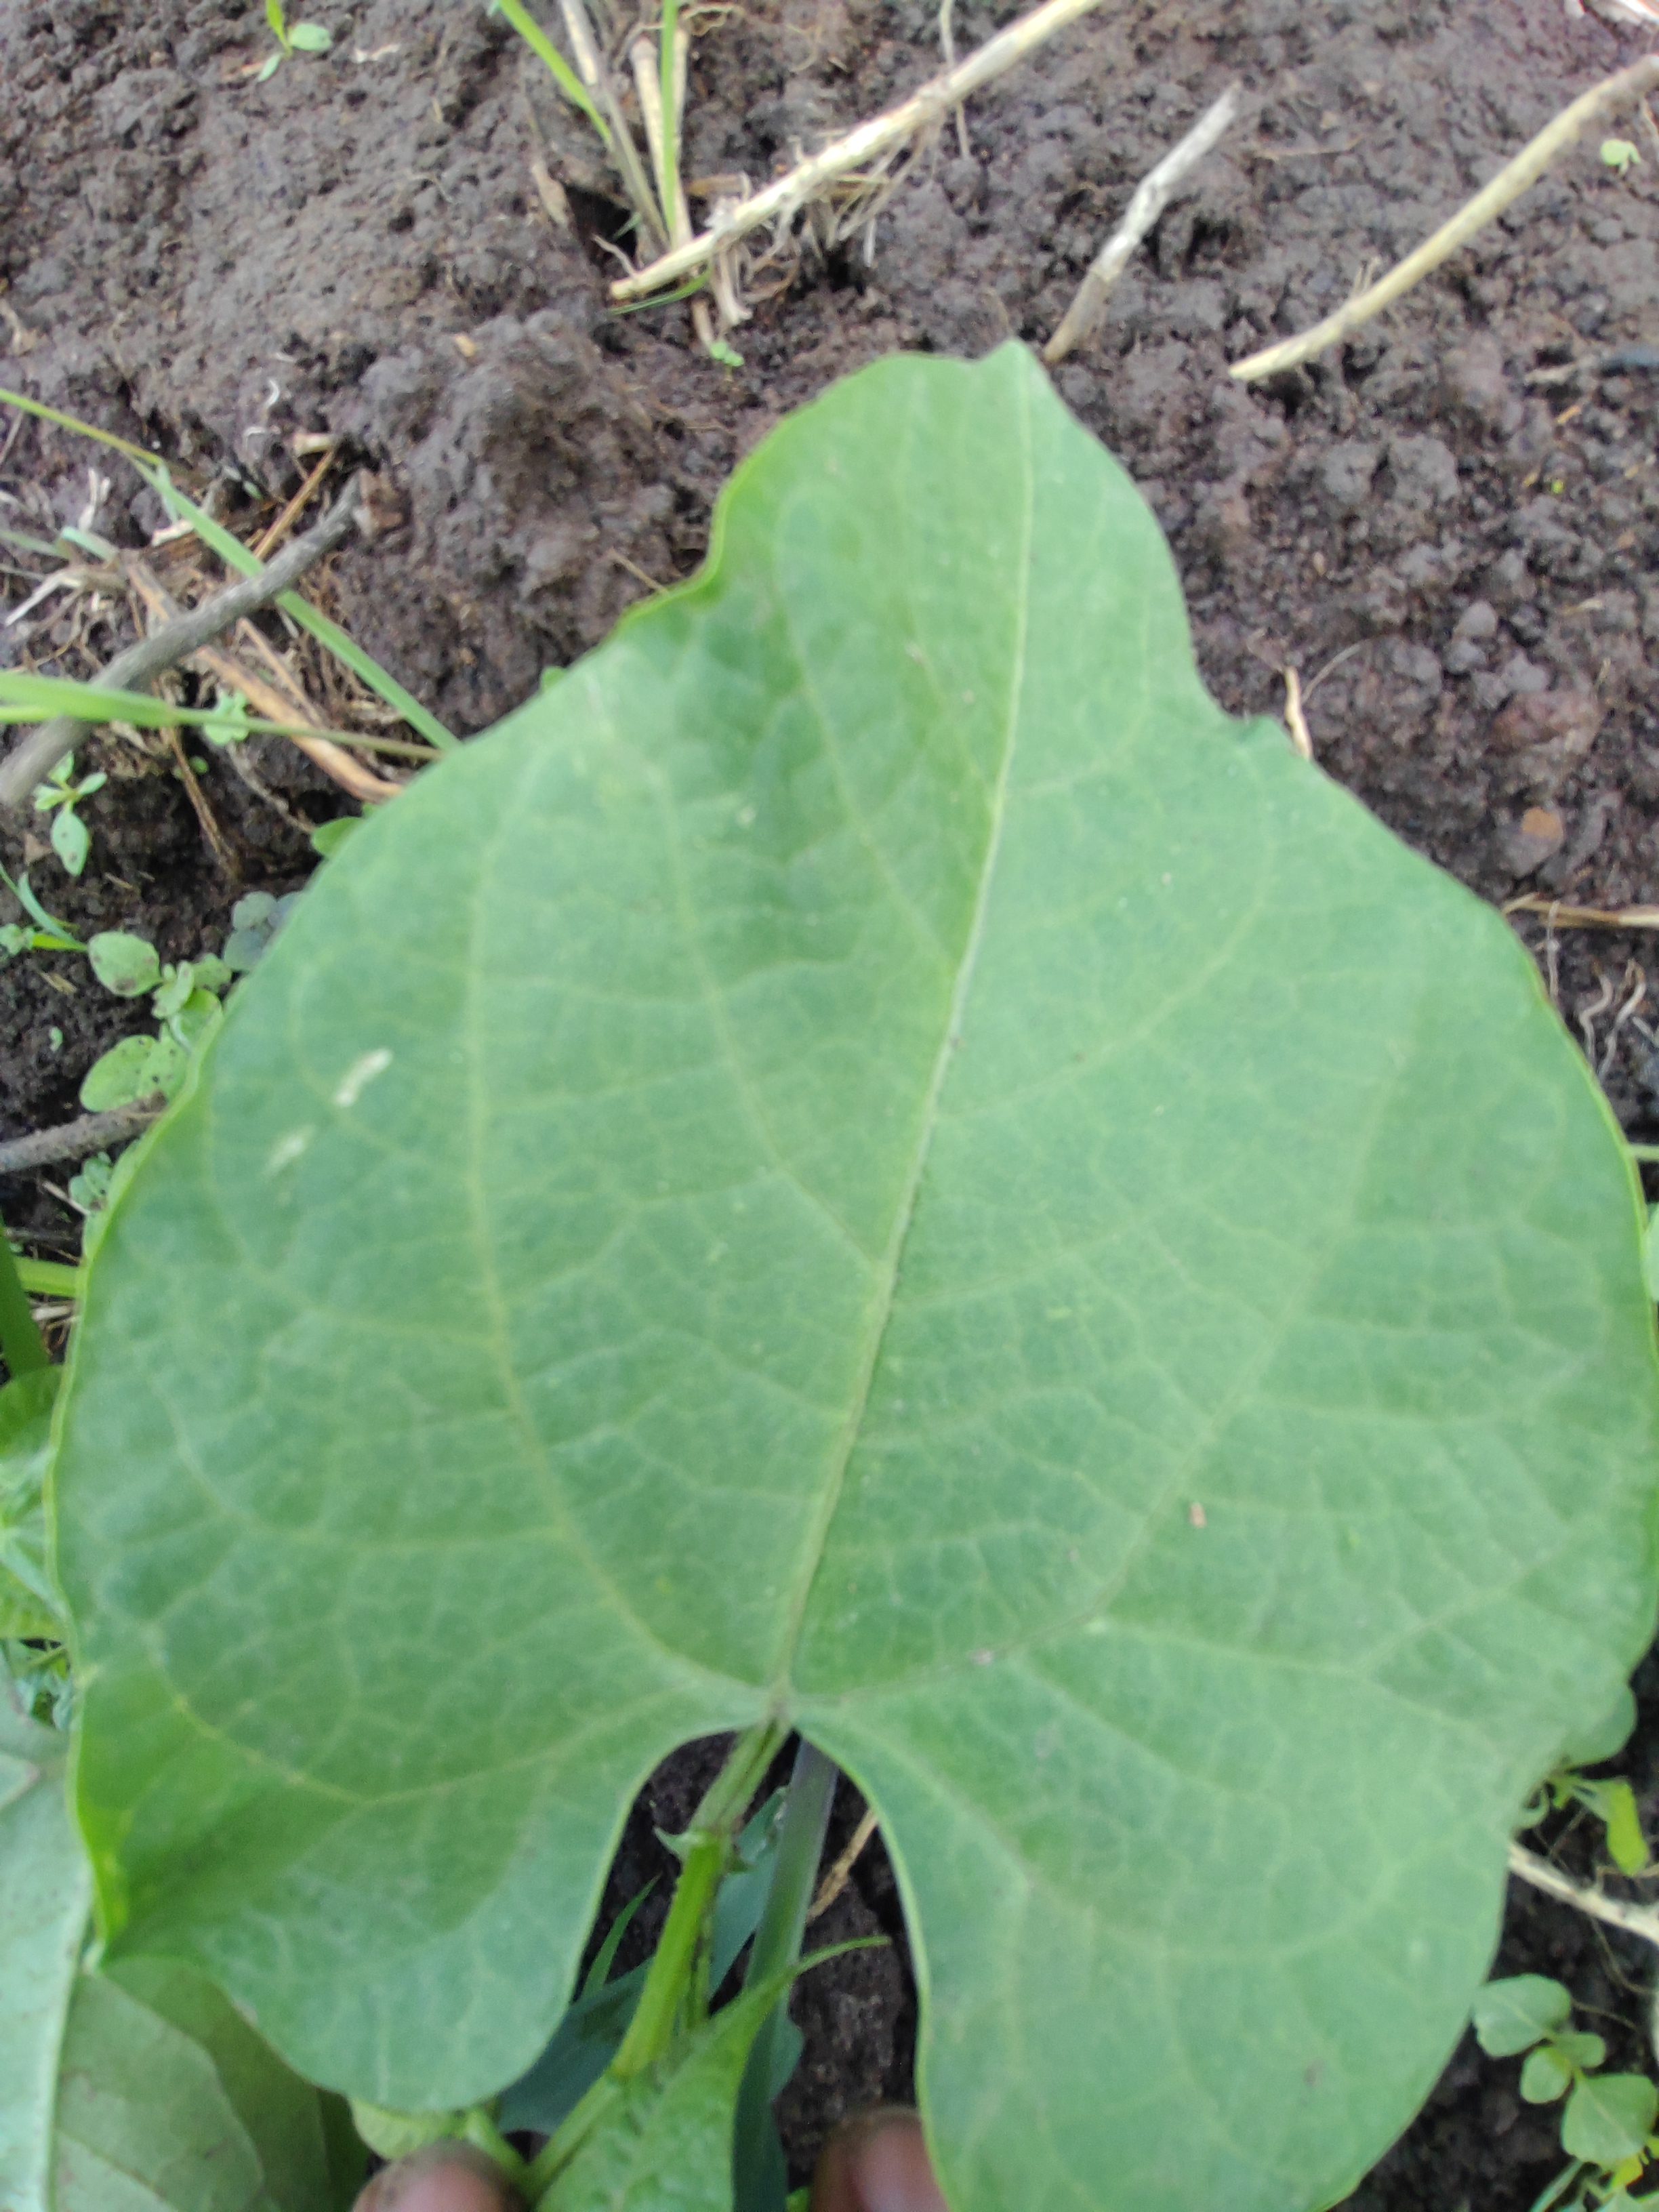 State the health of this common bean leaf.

healthy
